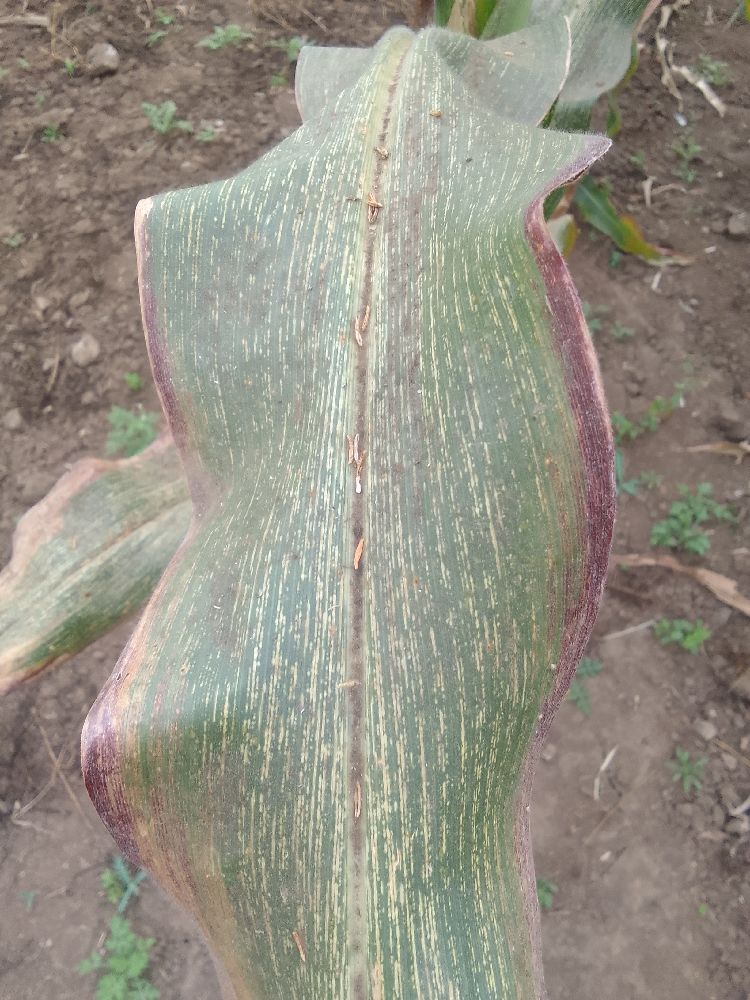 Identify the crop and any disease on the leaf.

maize, maize streak virus
